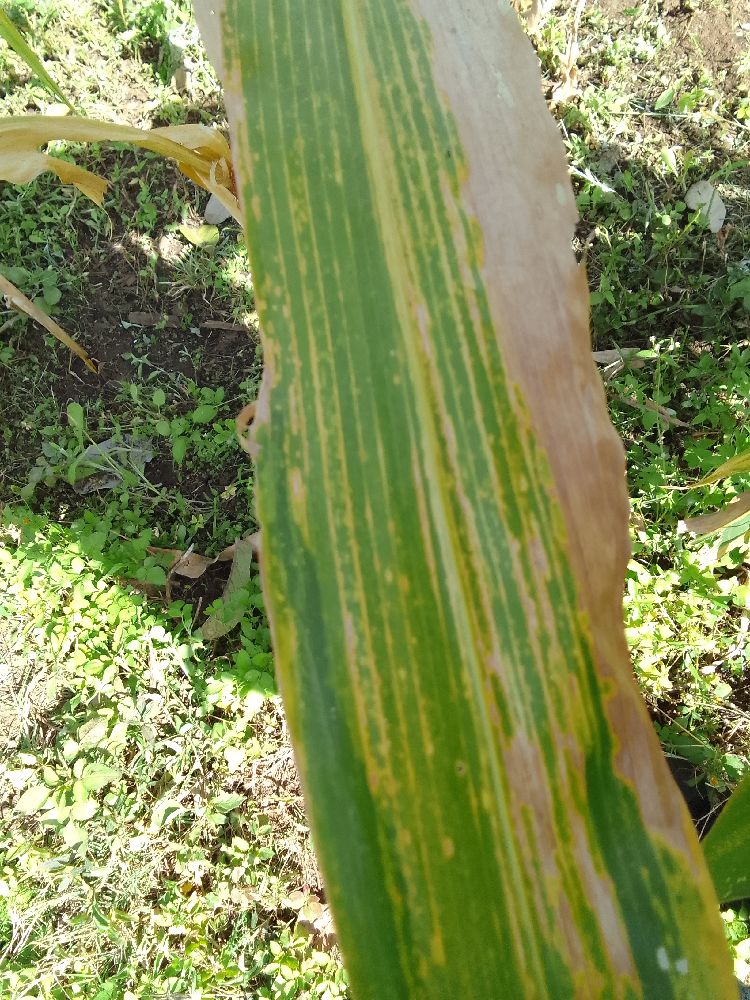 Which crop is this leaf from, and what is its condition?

maize, maize lethal necrosis
